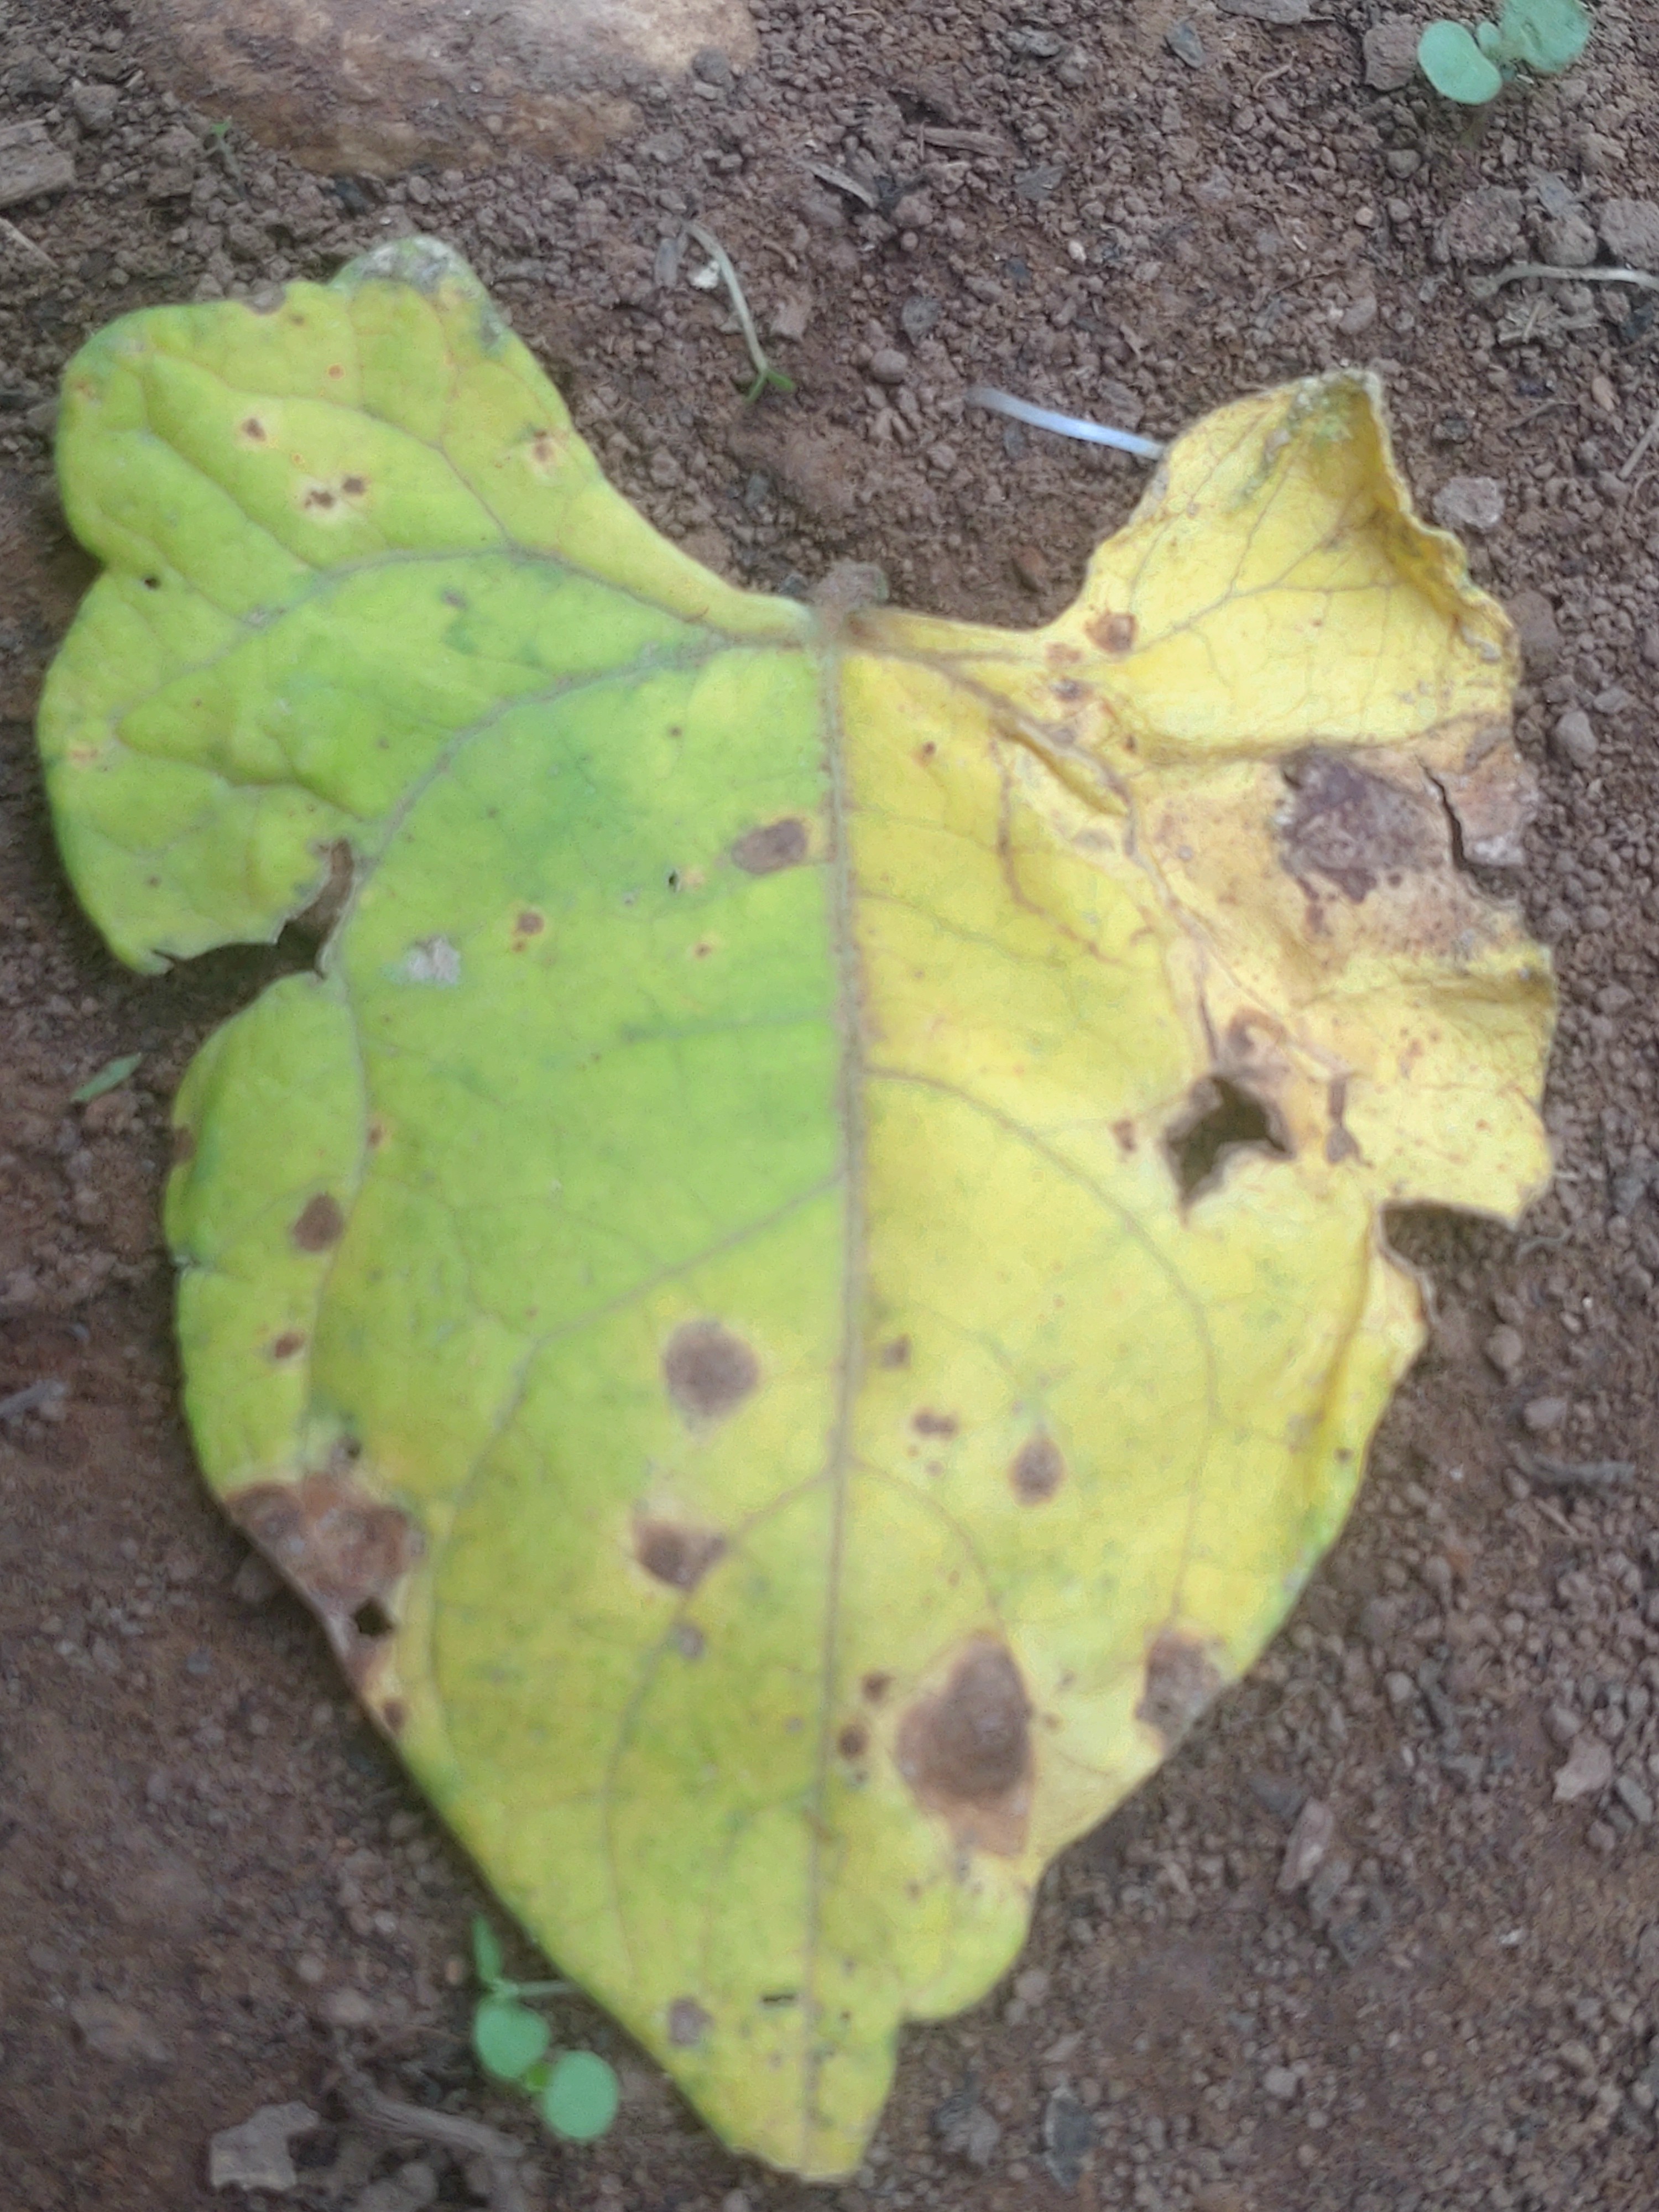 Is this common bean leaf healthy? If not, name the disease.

anthracnose
